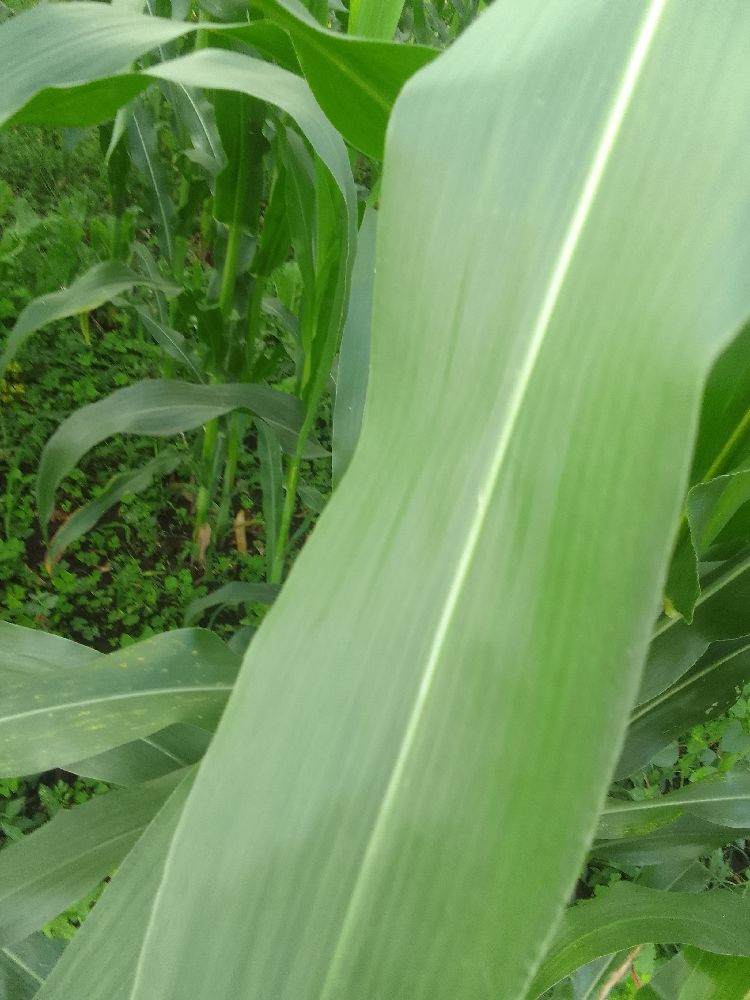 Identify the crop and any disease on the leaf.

maize, healthy
